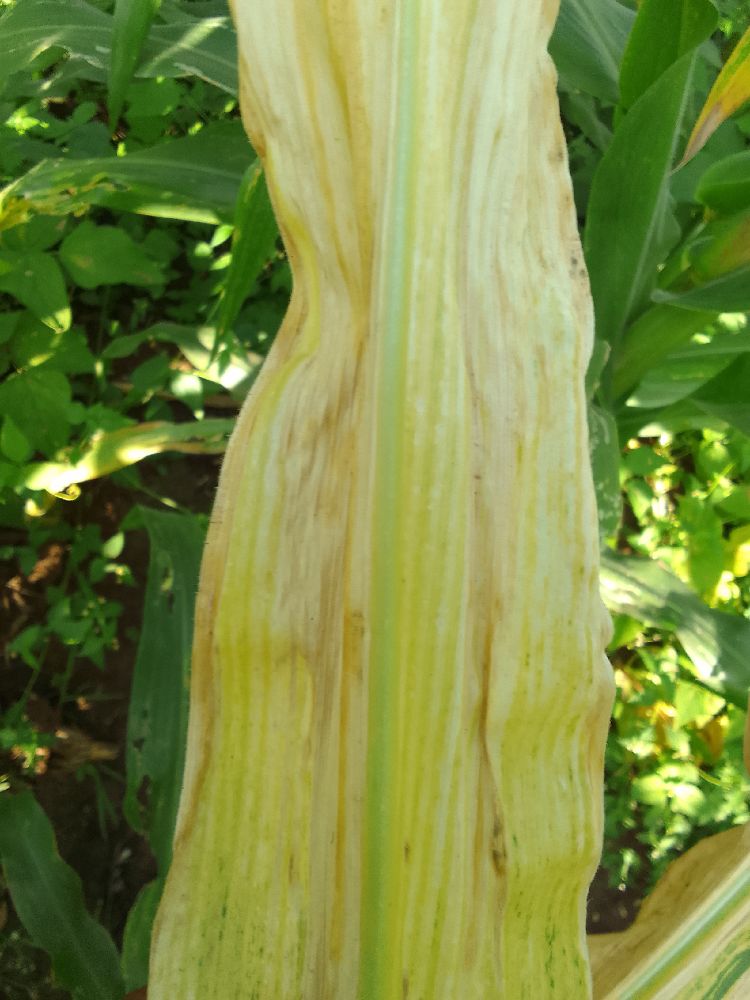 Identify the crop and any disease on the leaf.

maize, maize lethal necrosis
